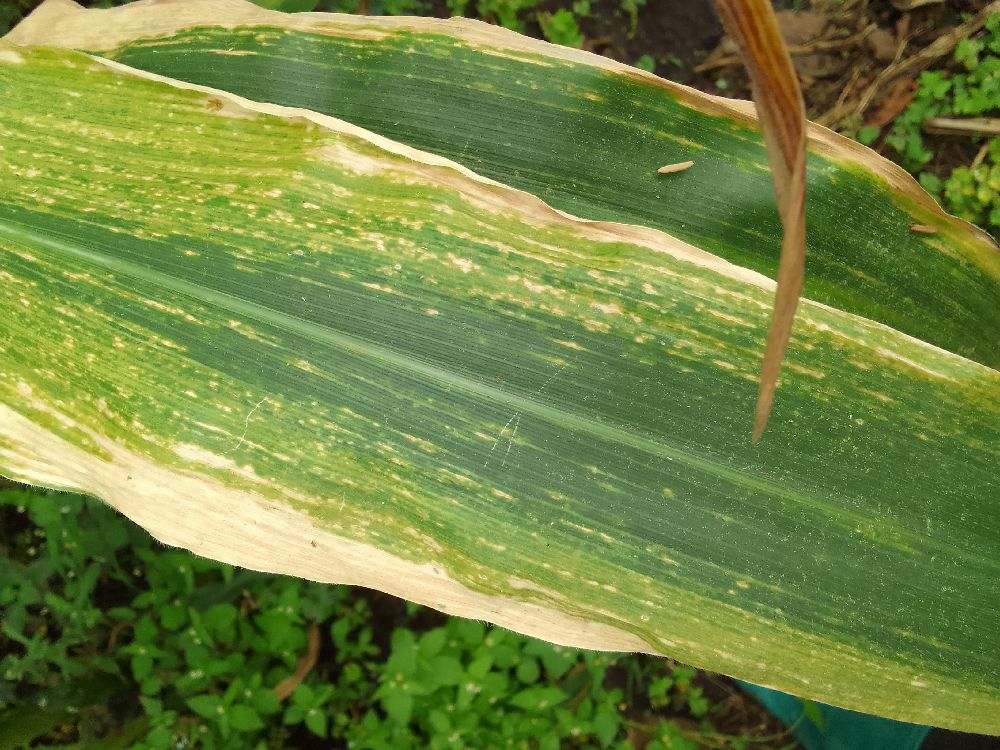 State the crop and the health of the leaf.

maize, maize lethal necrosis
